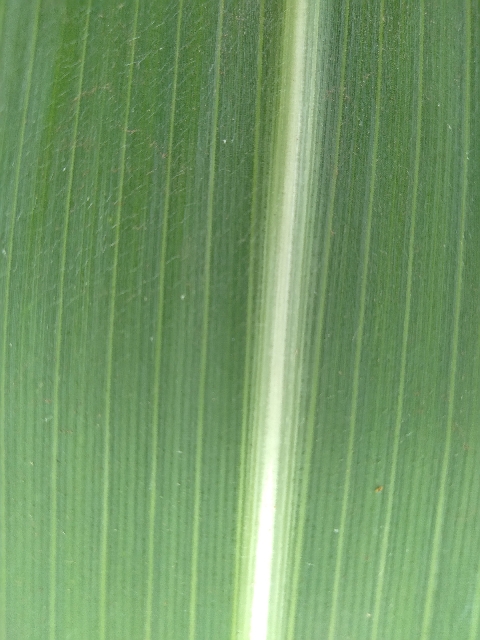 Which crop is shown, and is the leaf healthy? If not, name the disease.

maize, healthy
